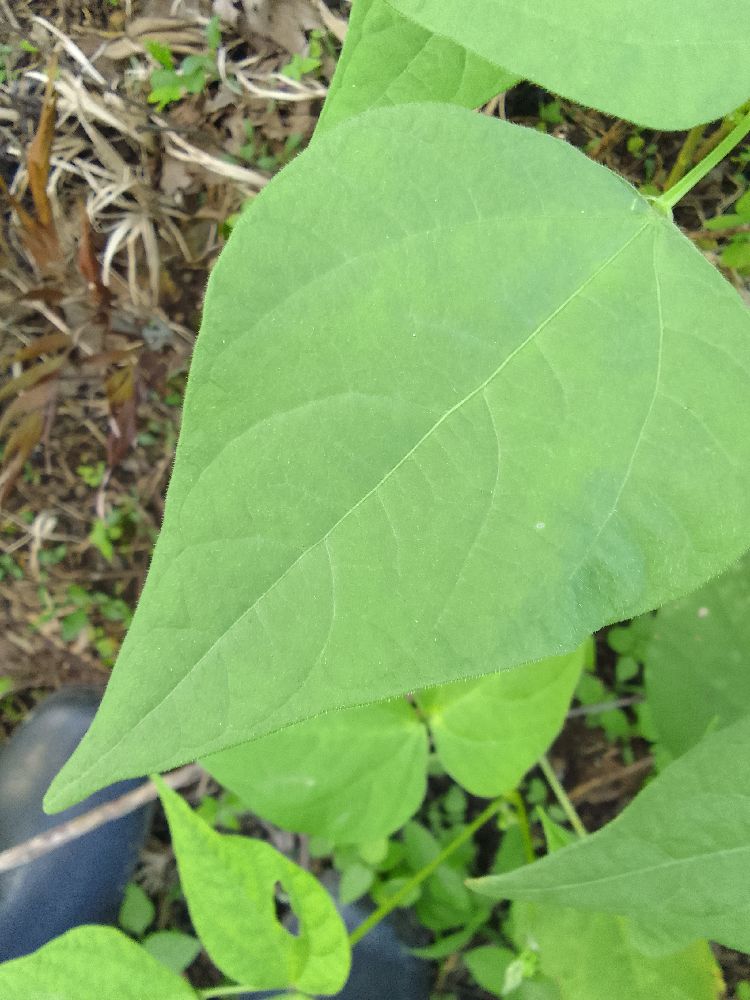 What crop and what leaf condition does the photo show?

common bean, healthy
